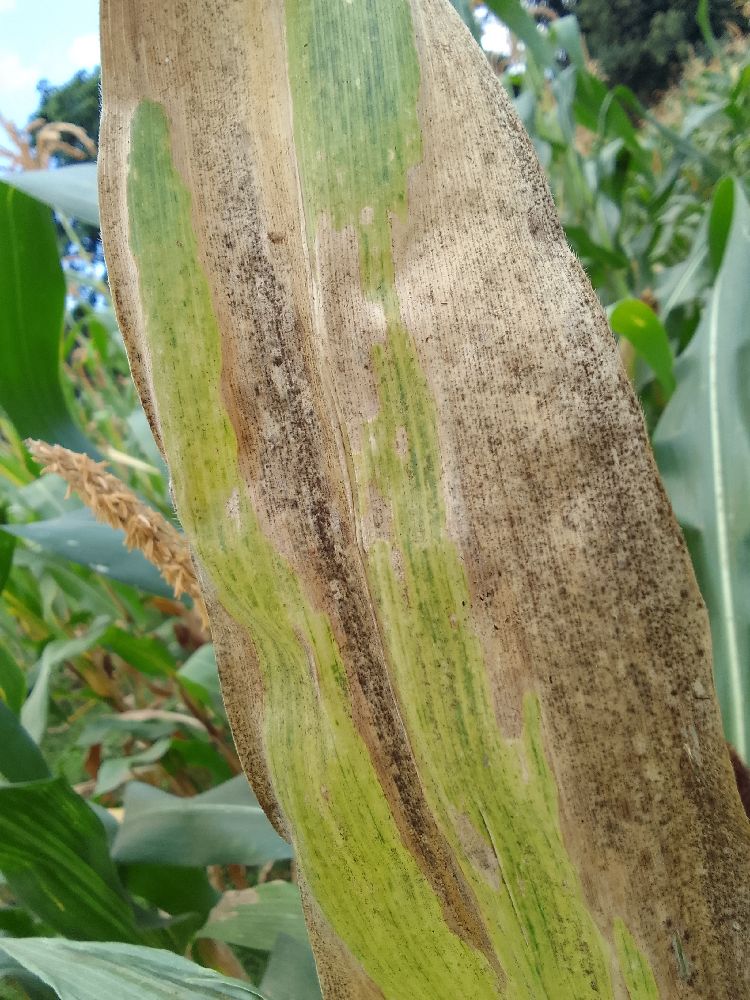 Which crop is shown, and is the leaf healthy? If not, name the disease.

maize, maize lethal necrosis
